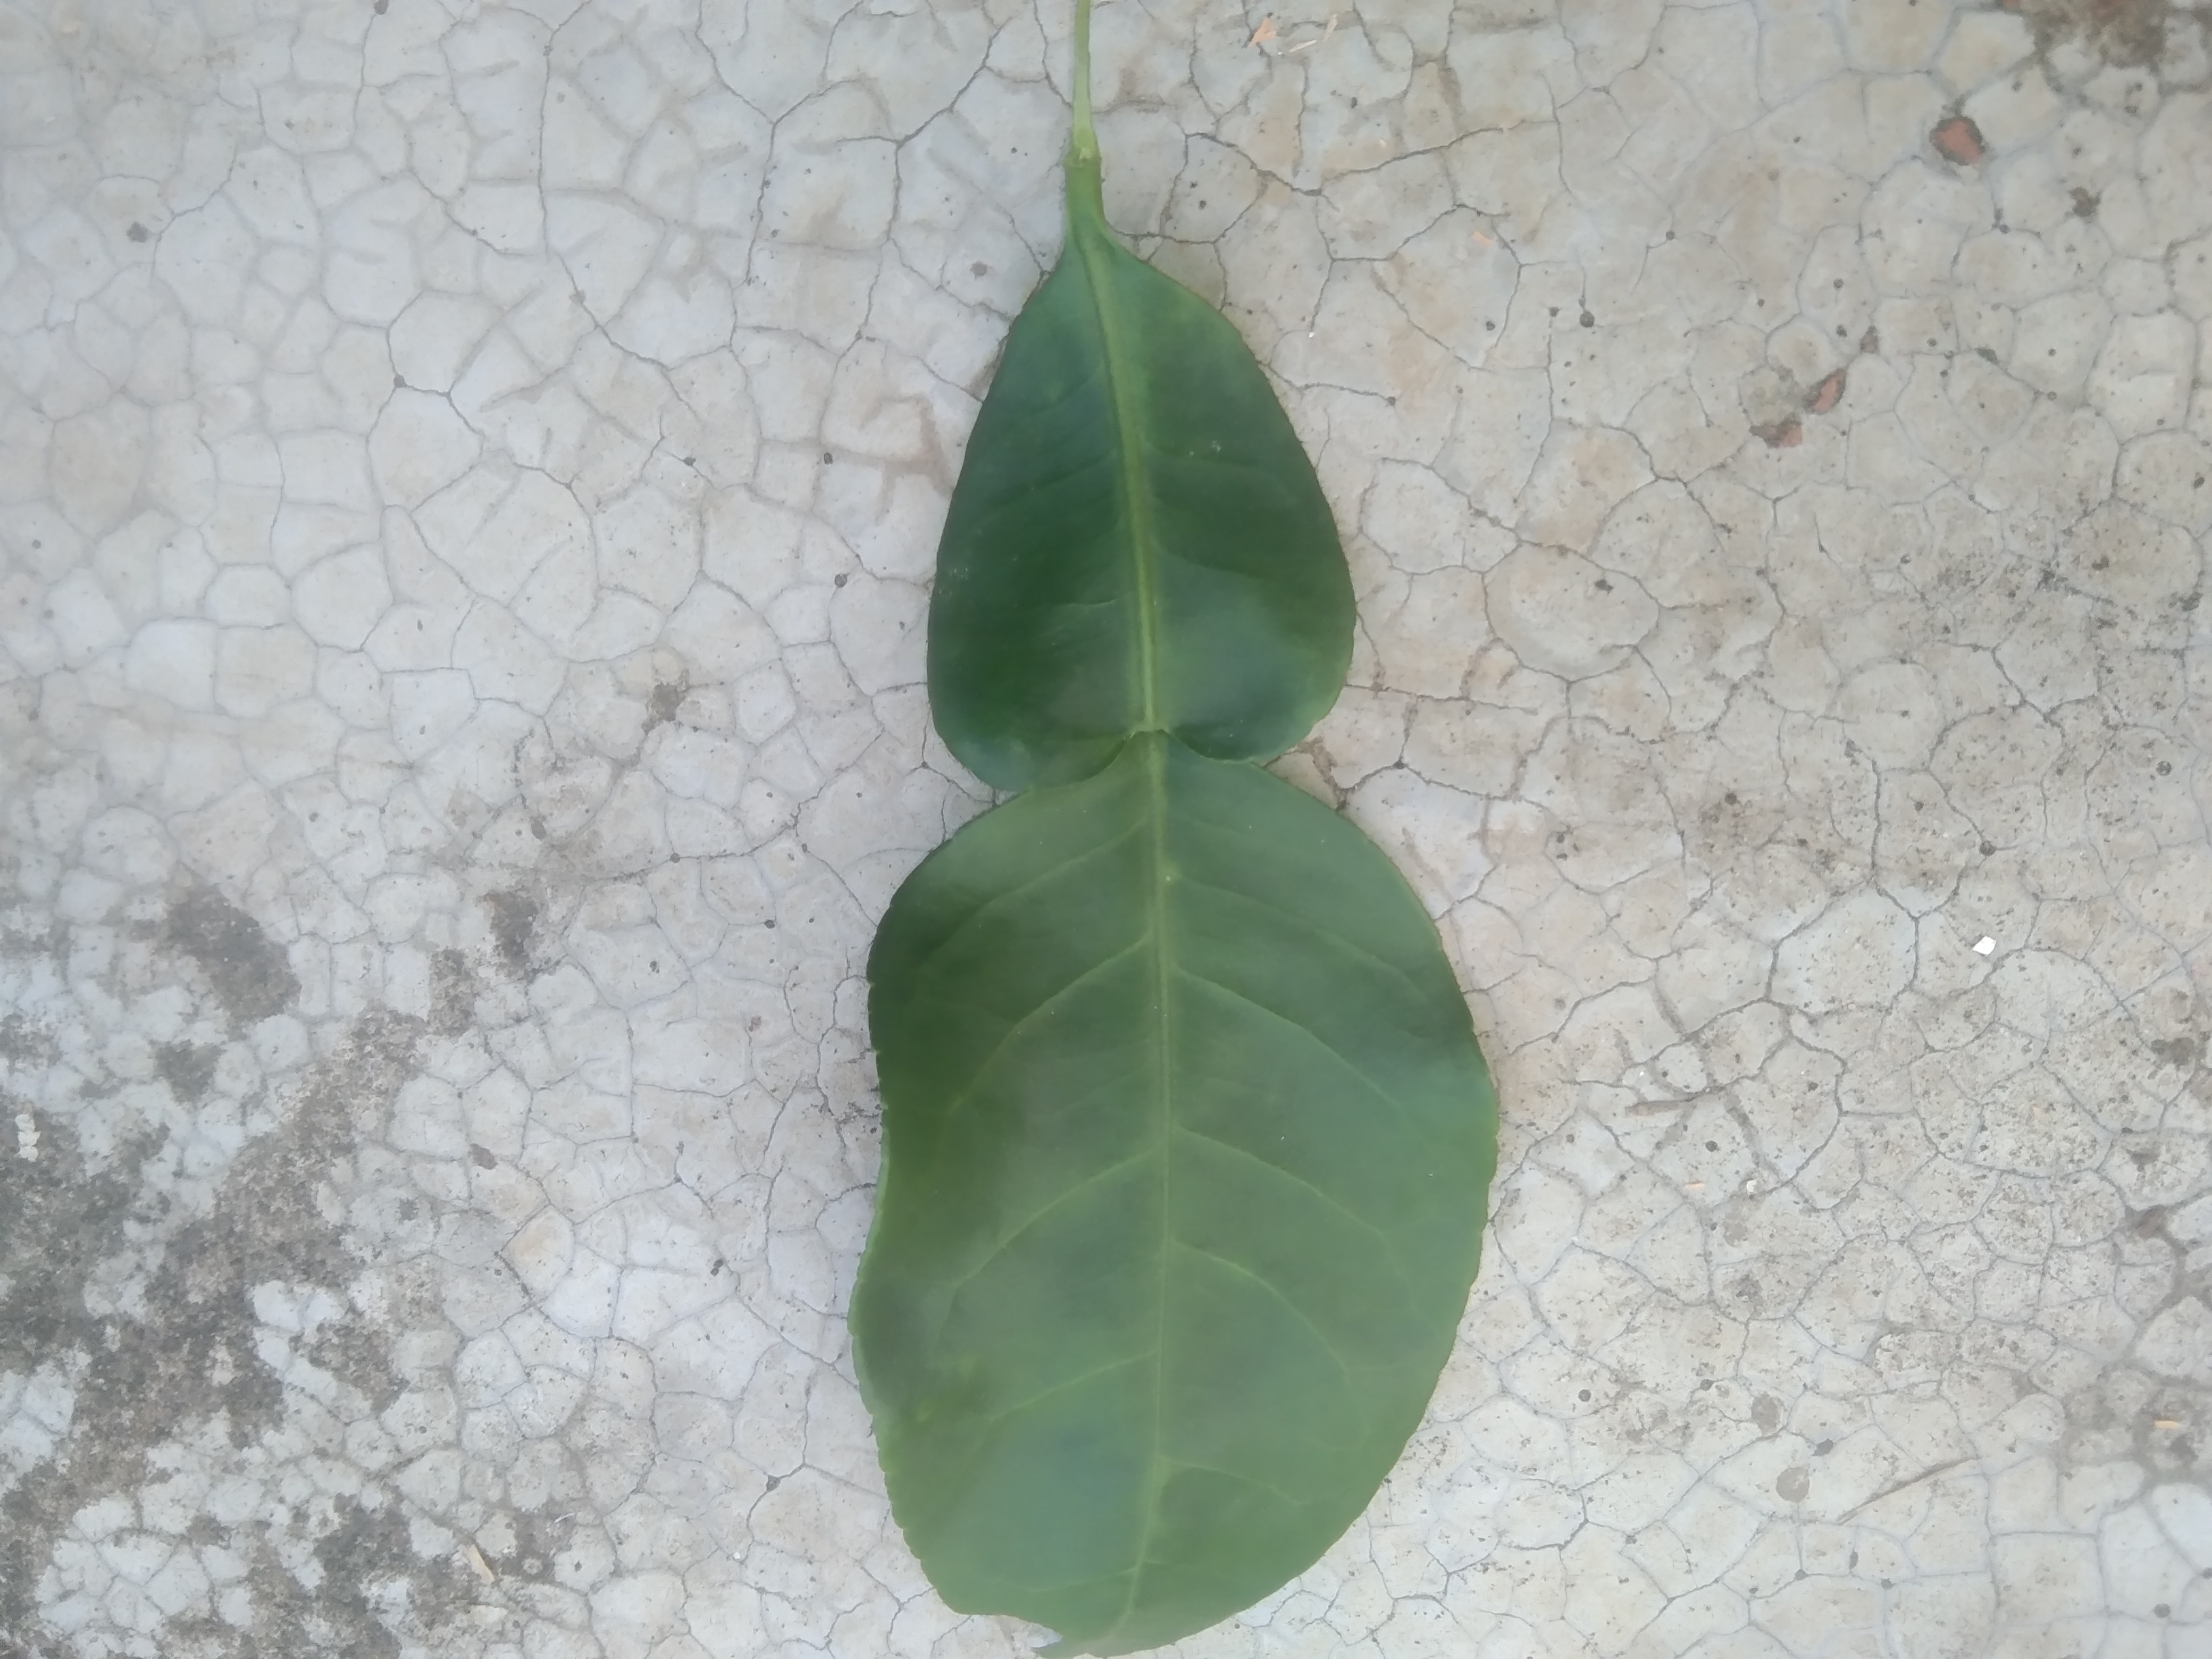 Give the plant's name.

lemon
